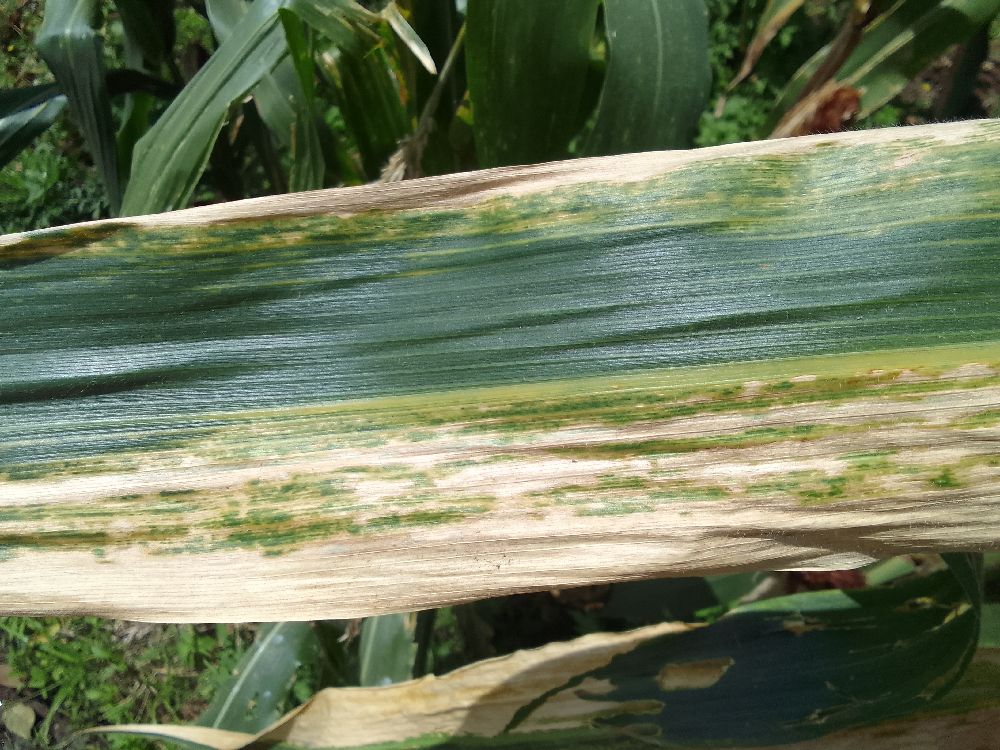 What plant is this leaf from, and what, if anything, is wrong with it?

maize, maize lethal necrosis
